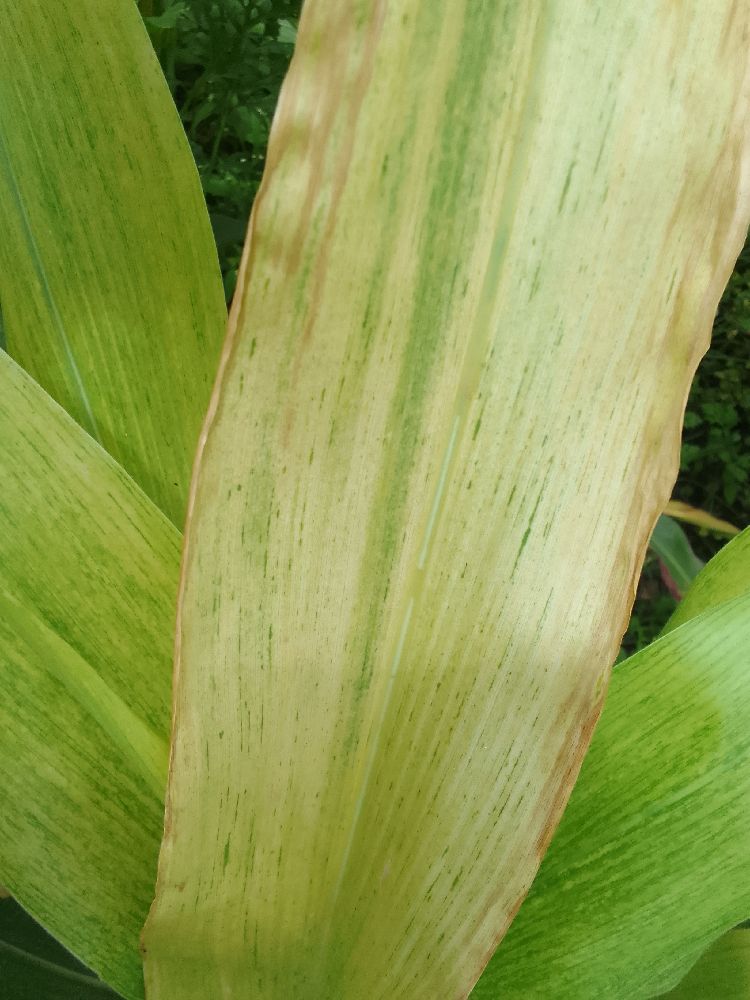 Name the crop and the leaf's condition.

maize, maize lethal necrosis
